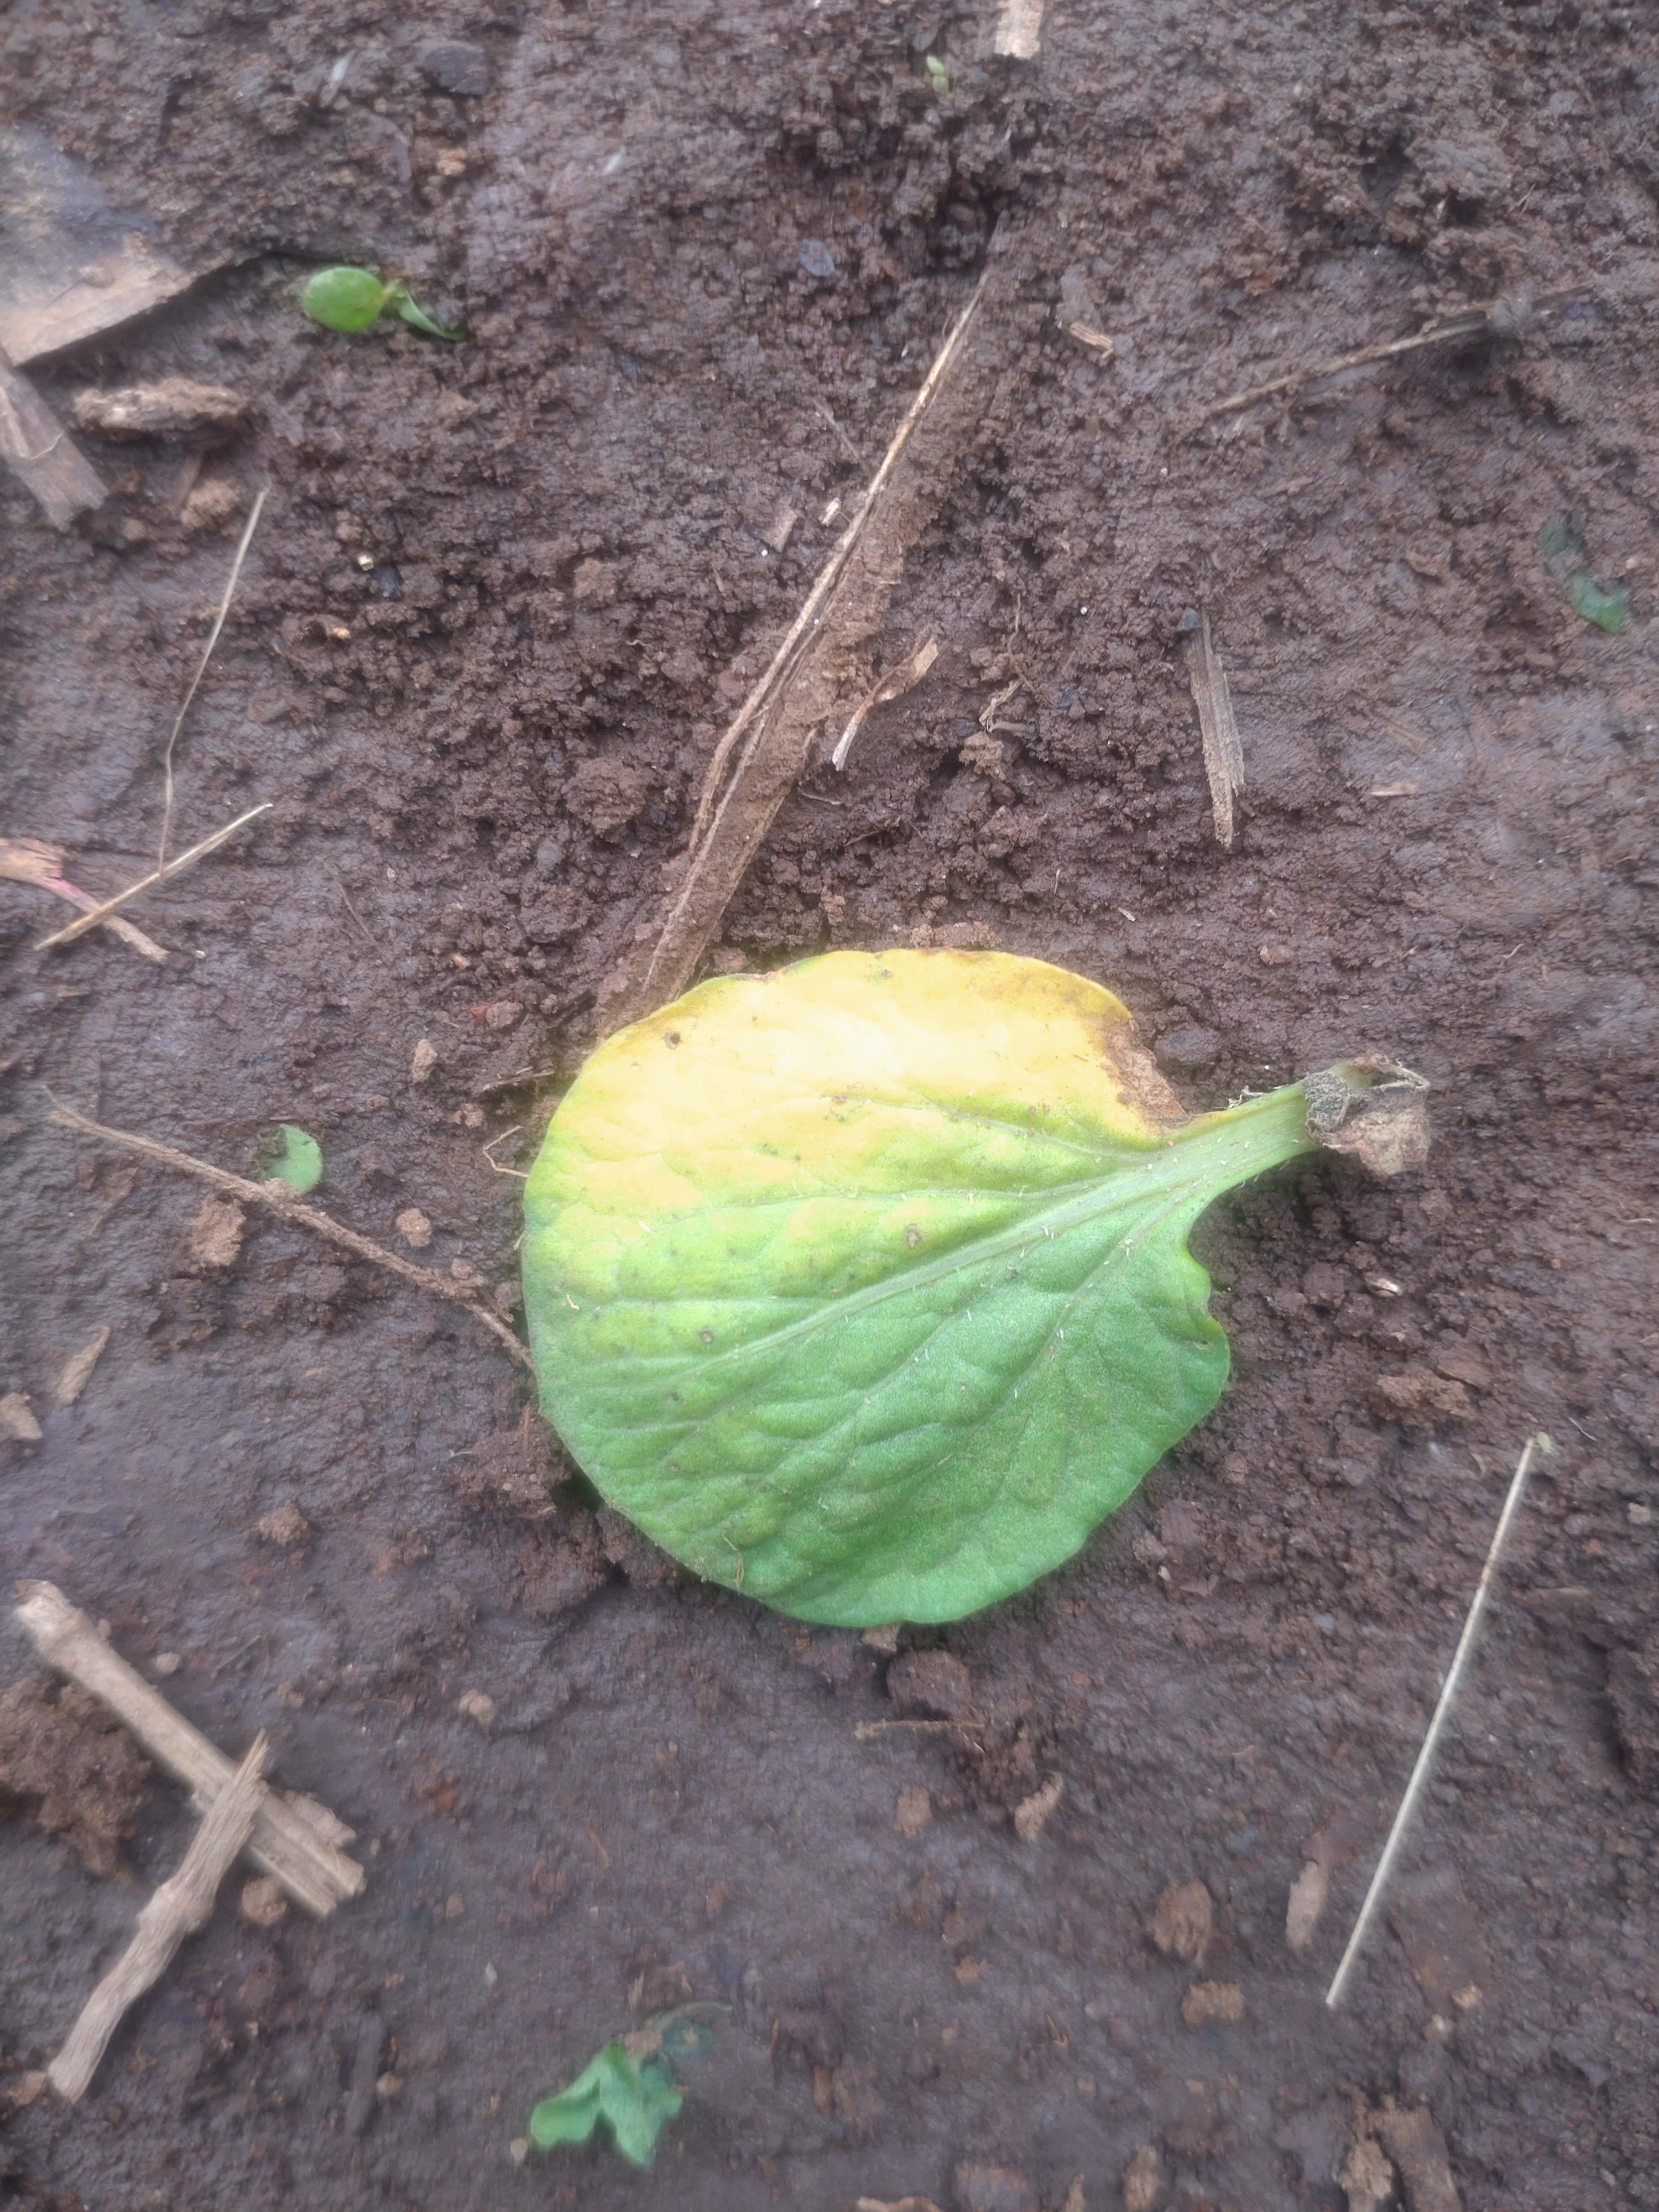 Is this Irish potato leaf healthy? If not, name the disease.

late blight
